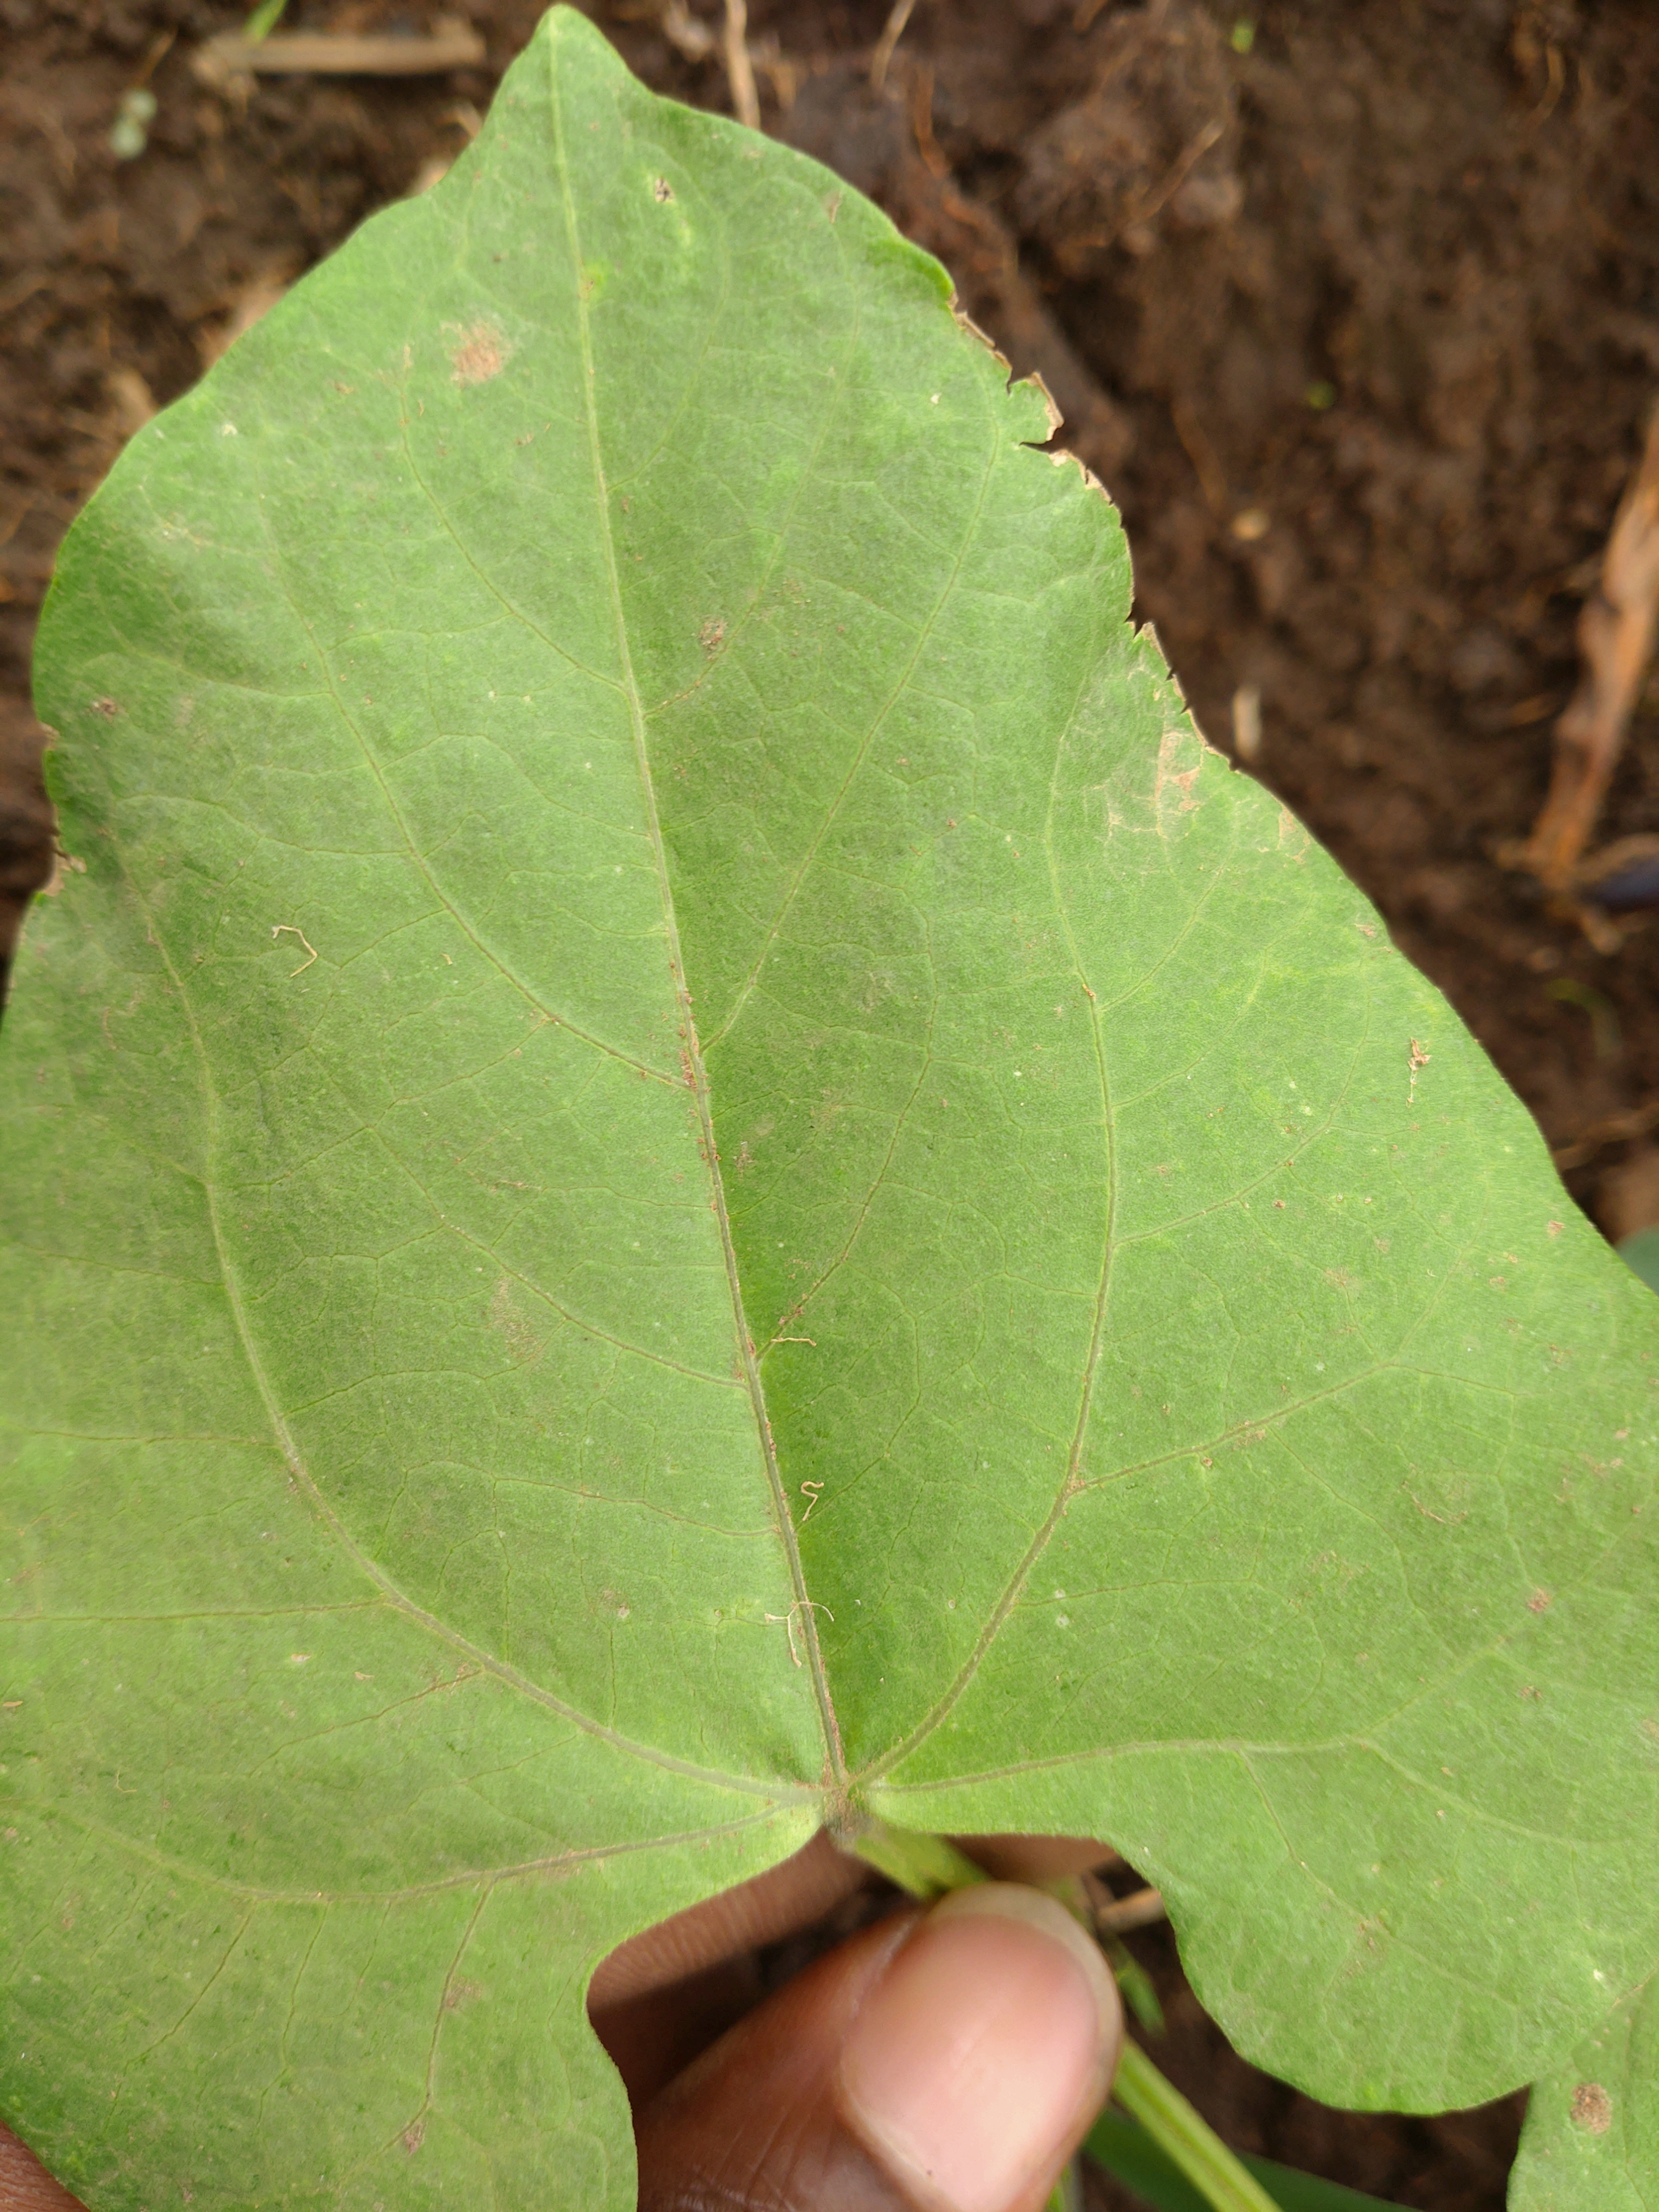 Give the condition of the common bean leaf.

healthy
